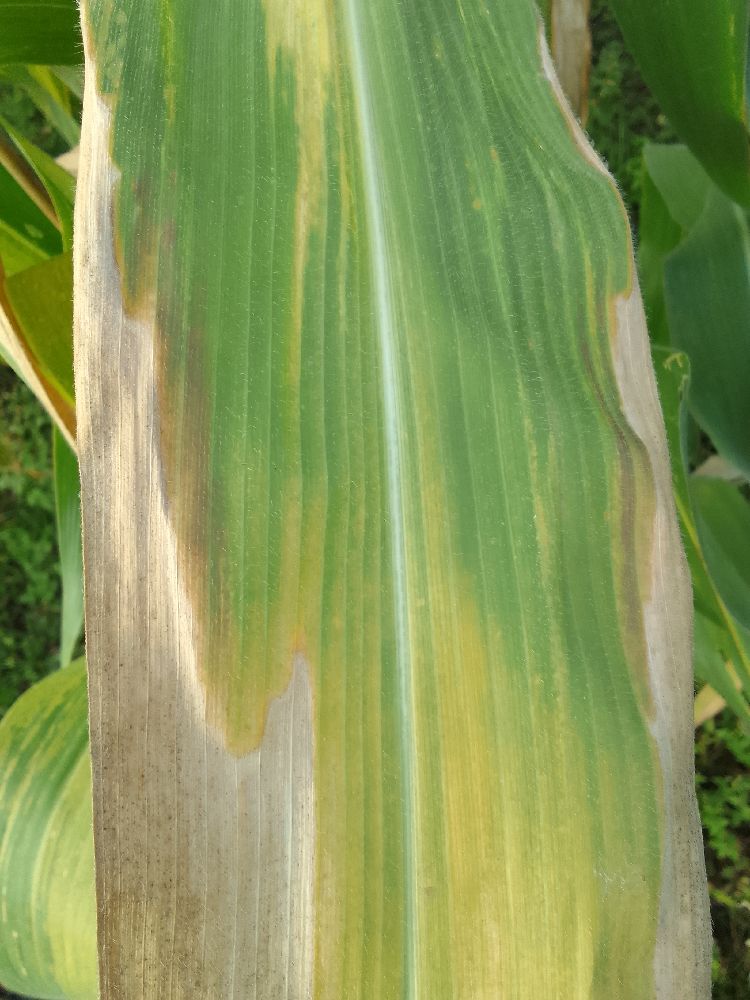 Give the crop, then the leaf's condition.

maize, maize lethal necrosis
